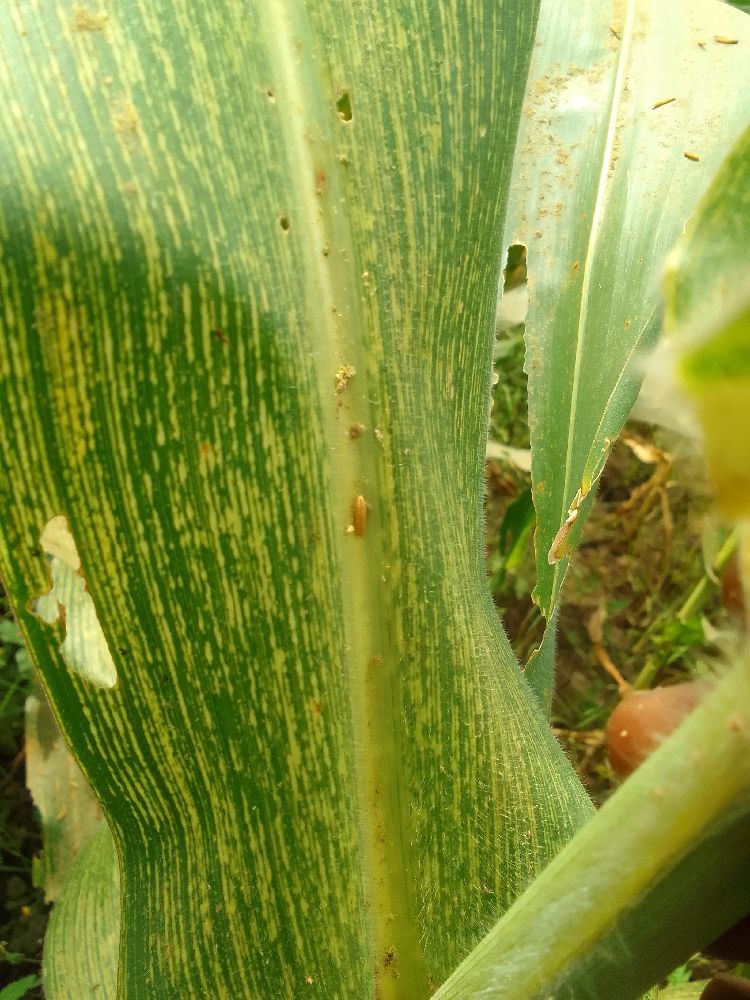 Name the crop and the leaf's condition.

maize, maize streak virus
